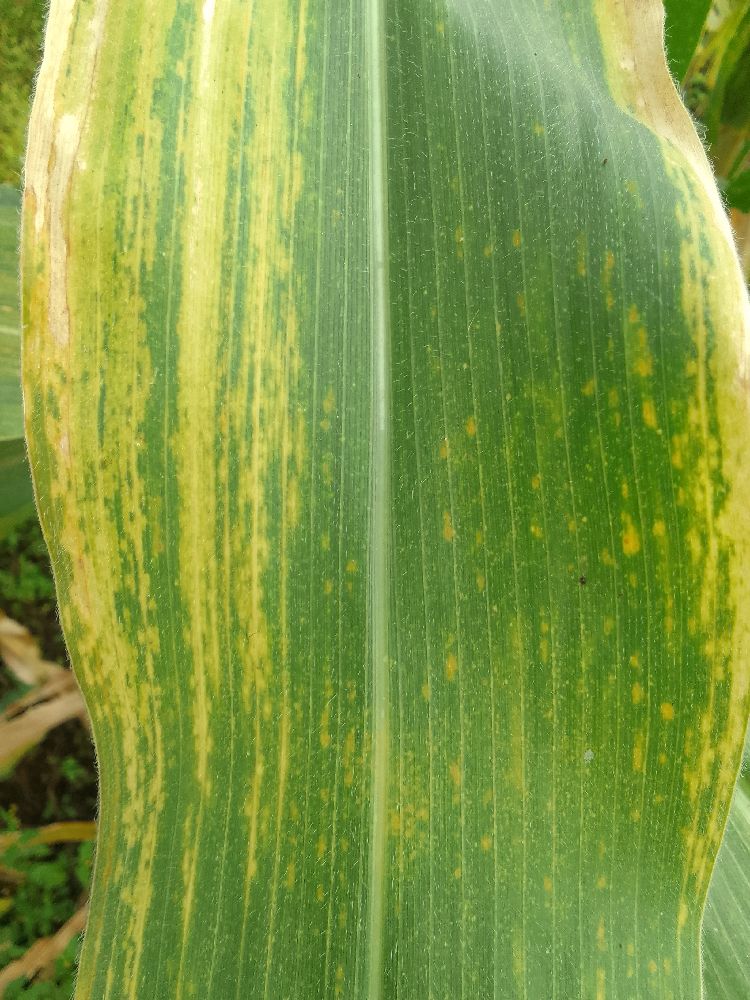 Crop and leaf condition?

maize, maize lethal necrosis
